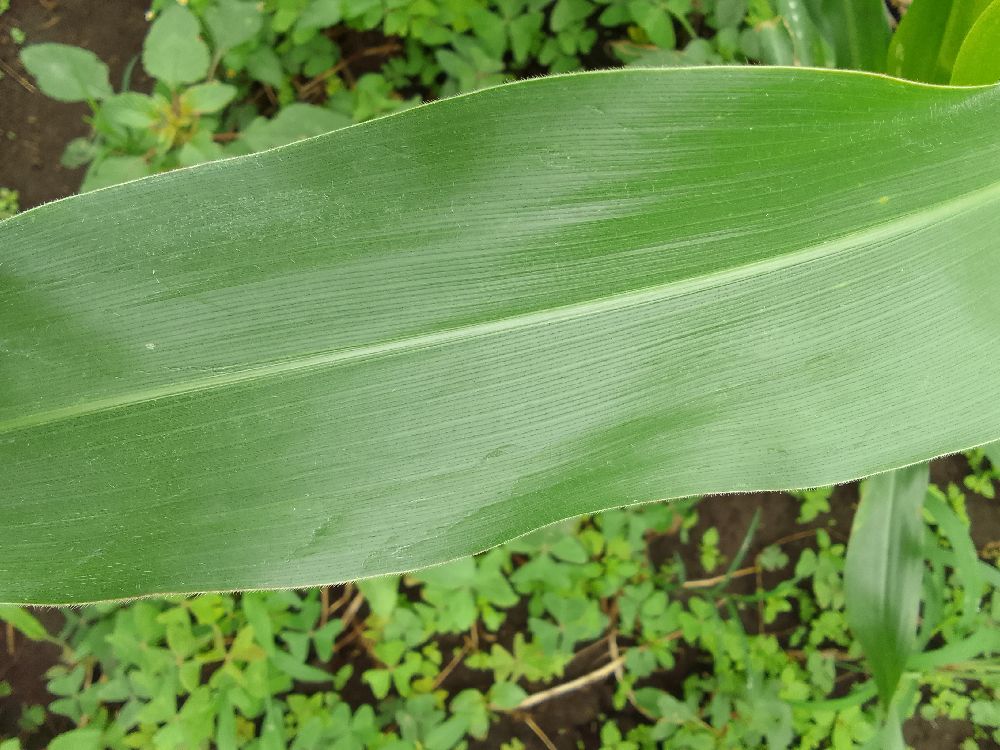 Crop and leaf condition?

maize, healthy
